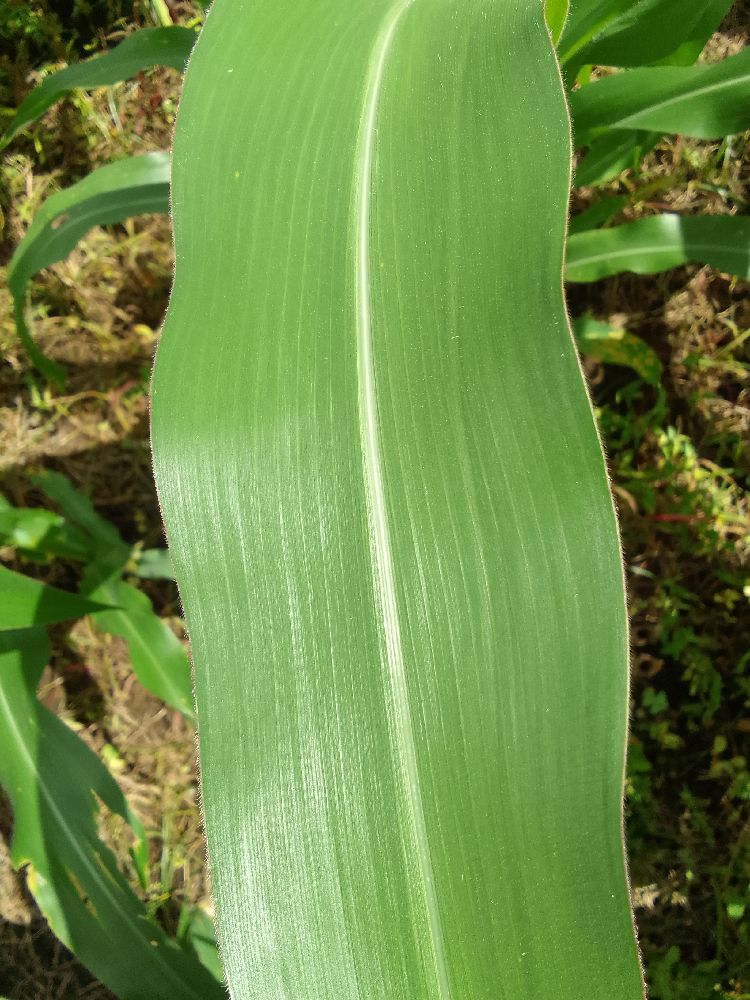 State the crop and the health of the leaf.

maize, healthy
